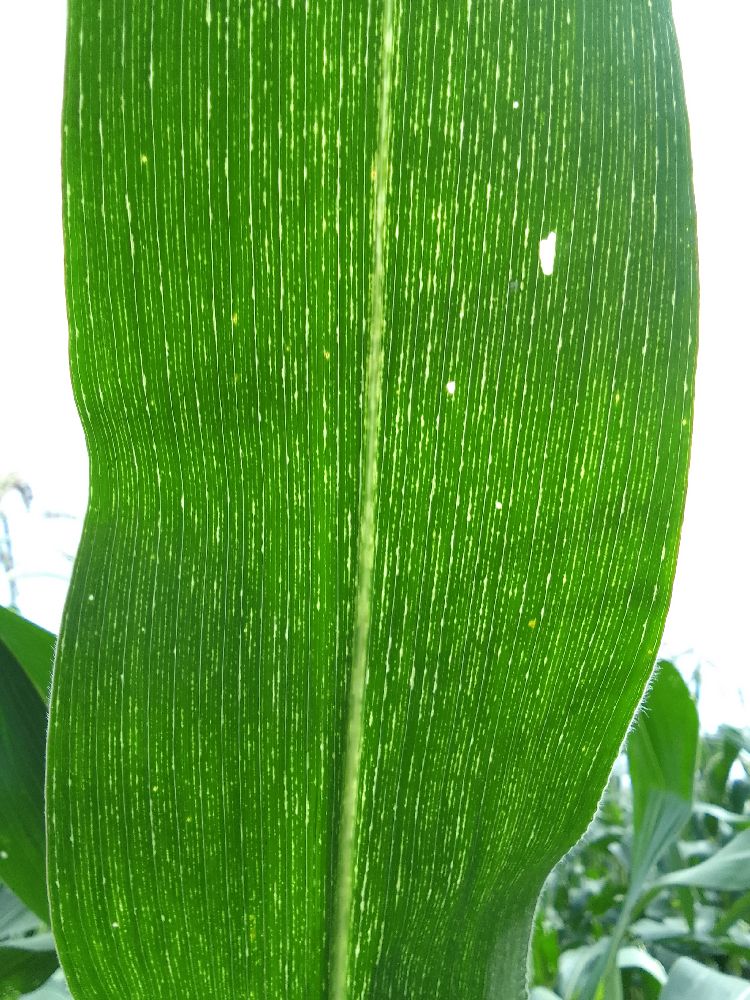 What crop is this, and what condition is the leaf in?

maize, maize streak virus
